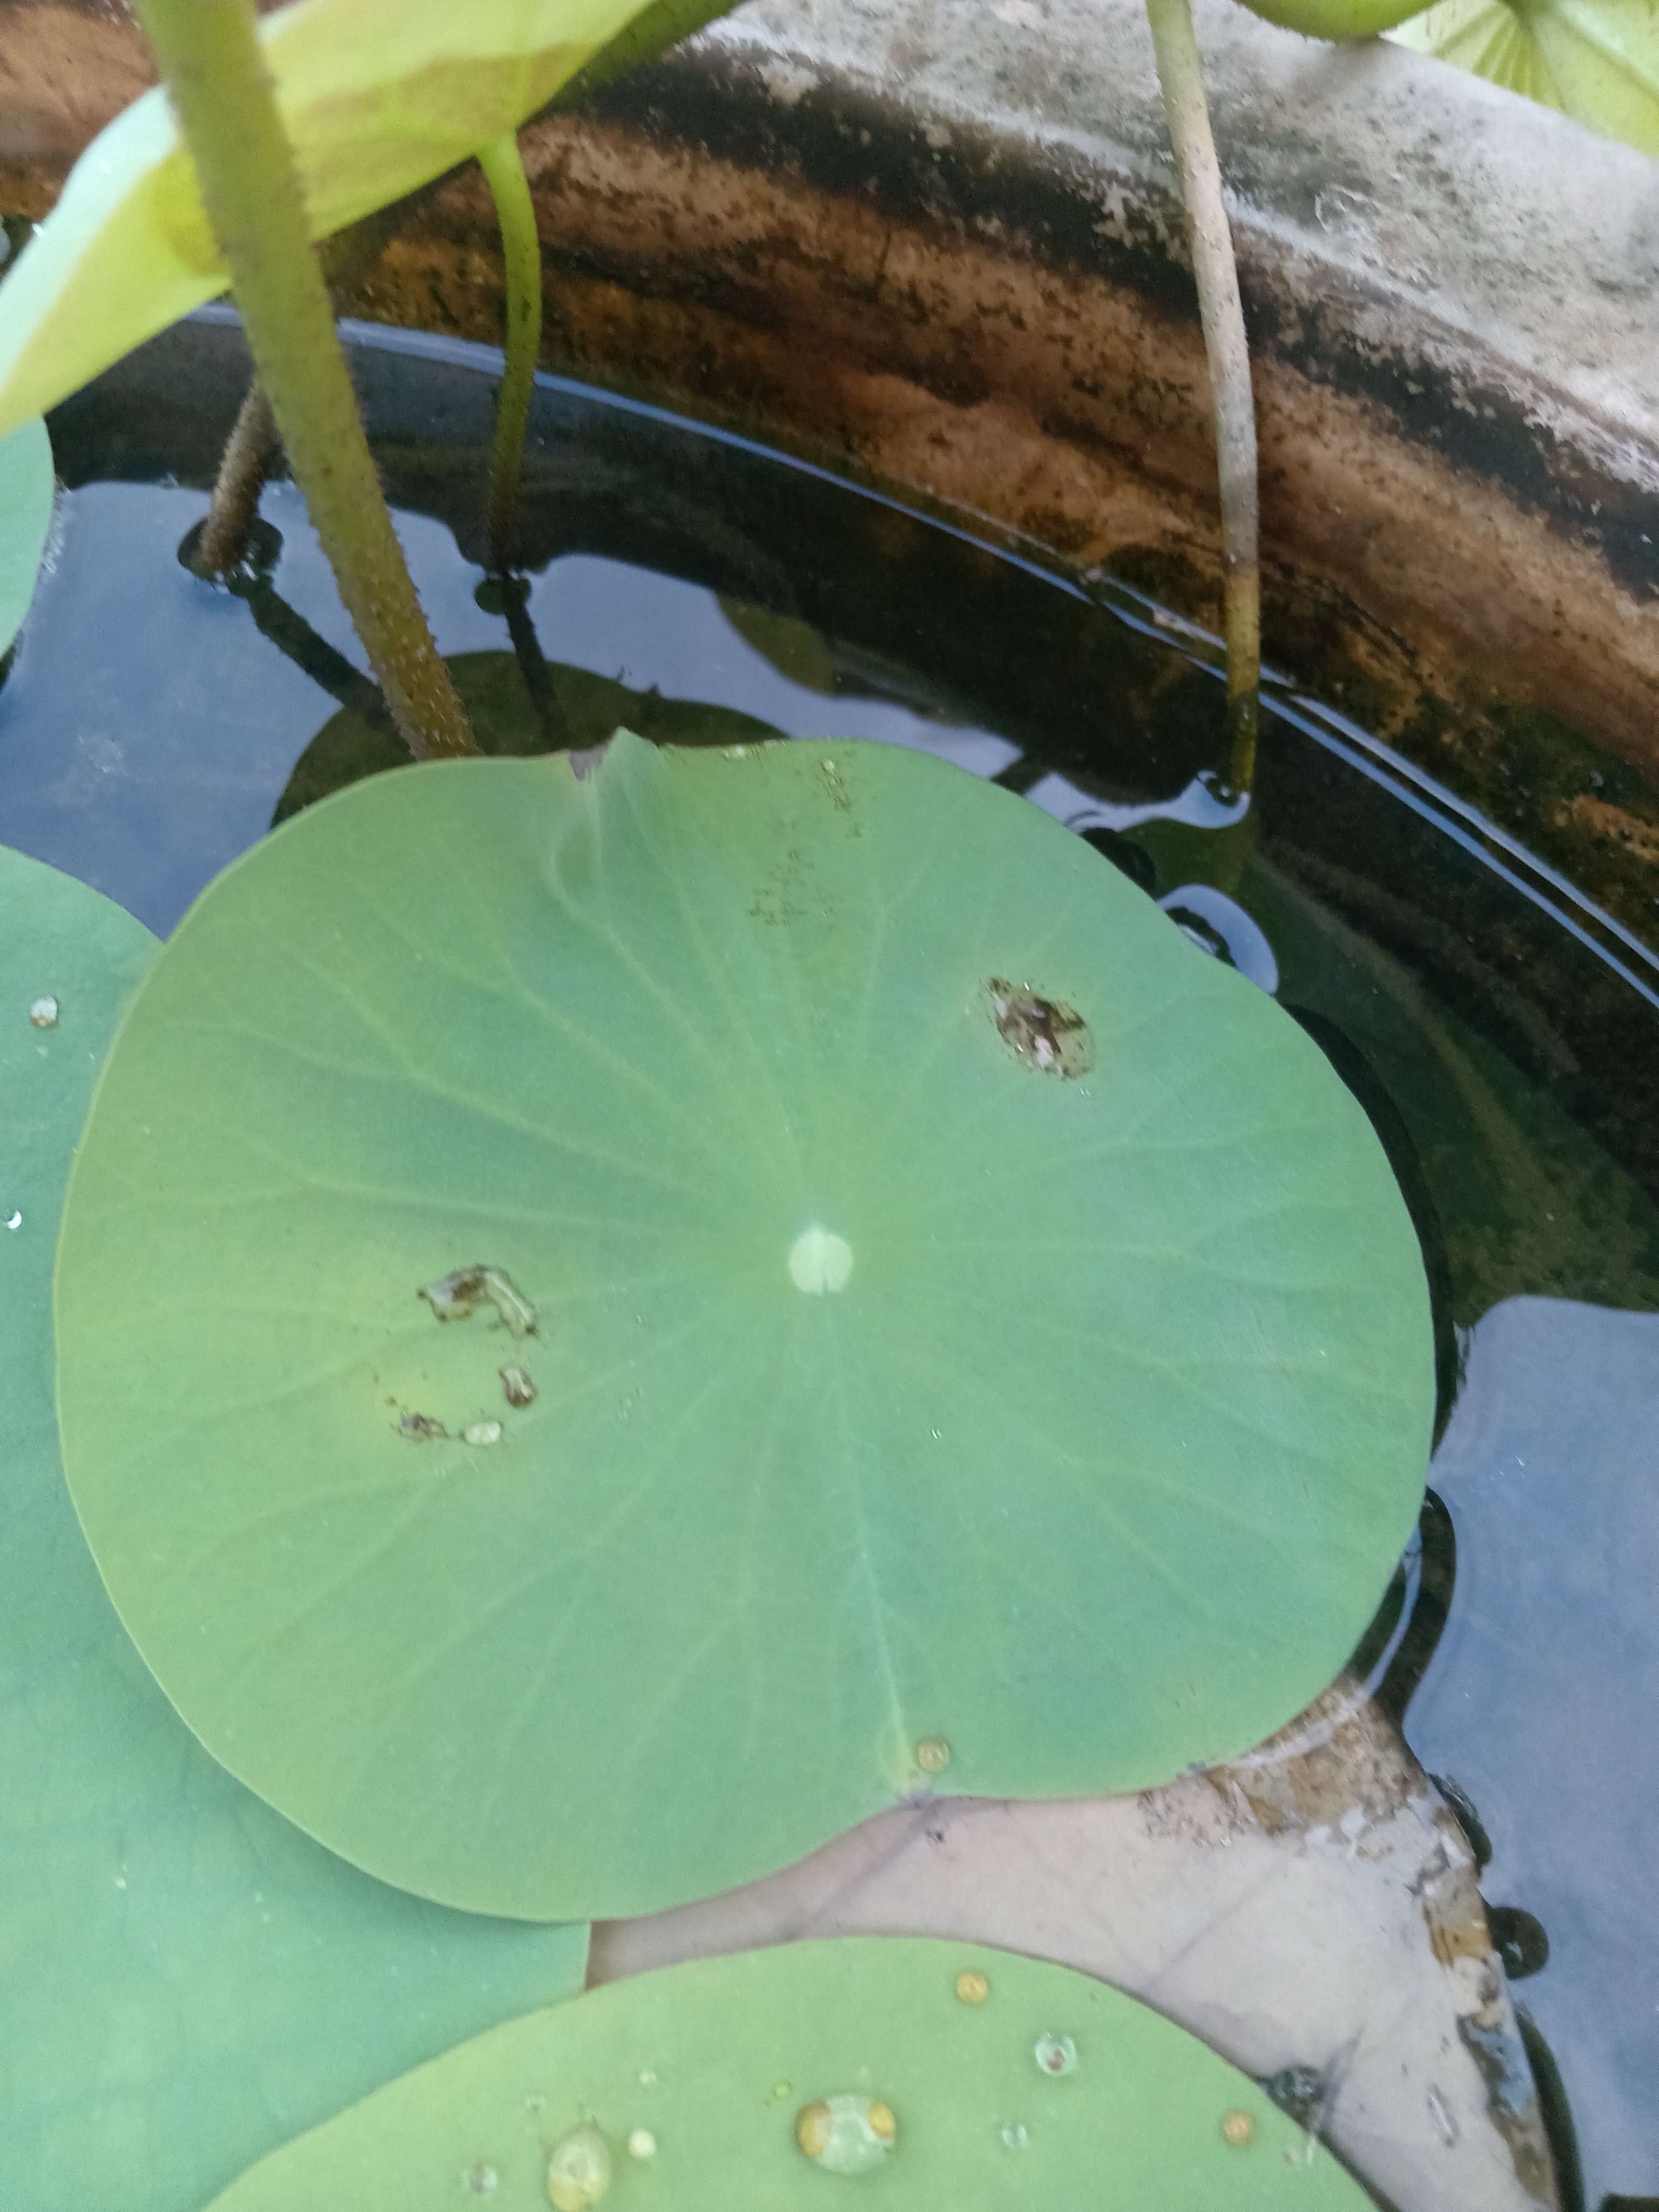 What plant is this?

lotus
